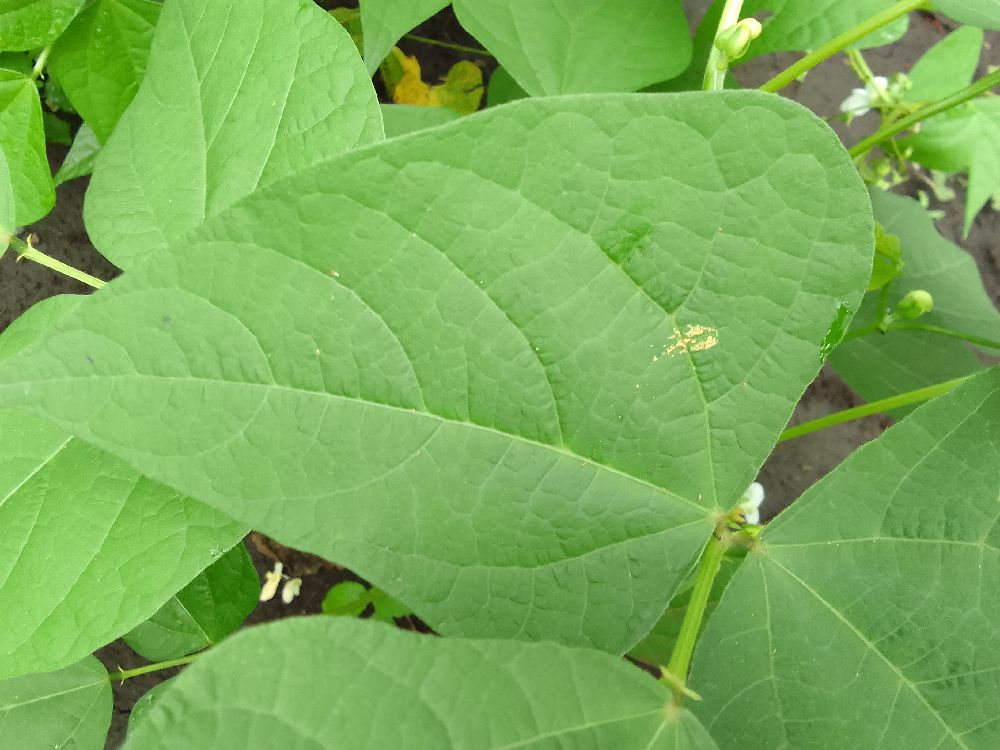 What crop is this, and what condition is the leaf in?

common bean, healthy
